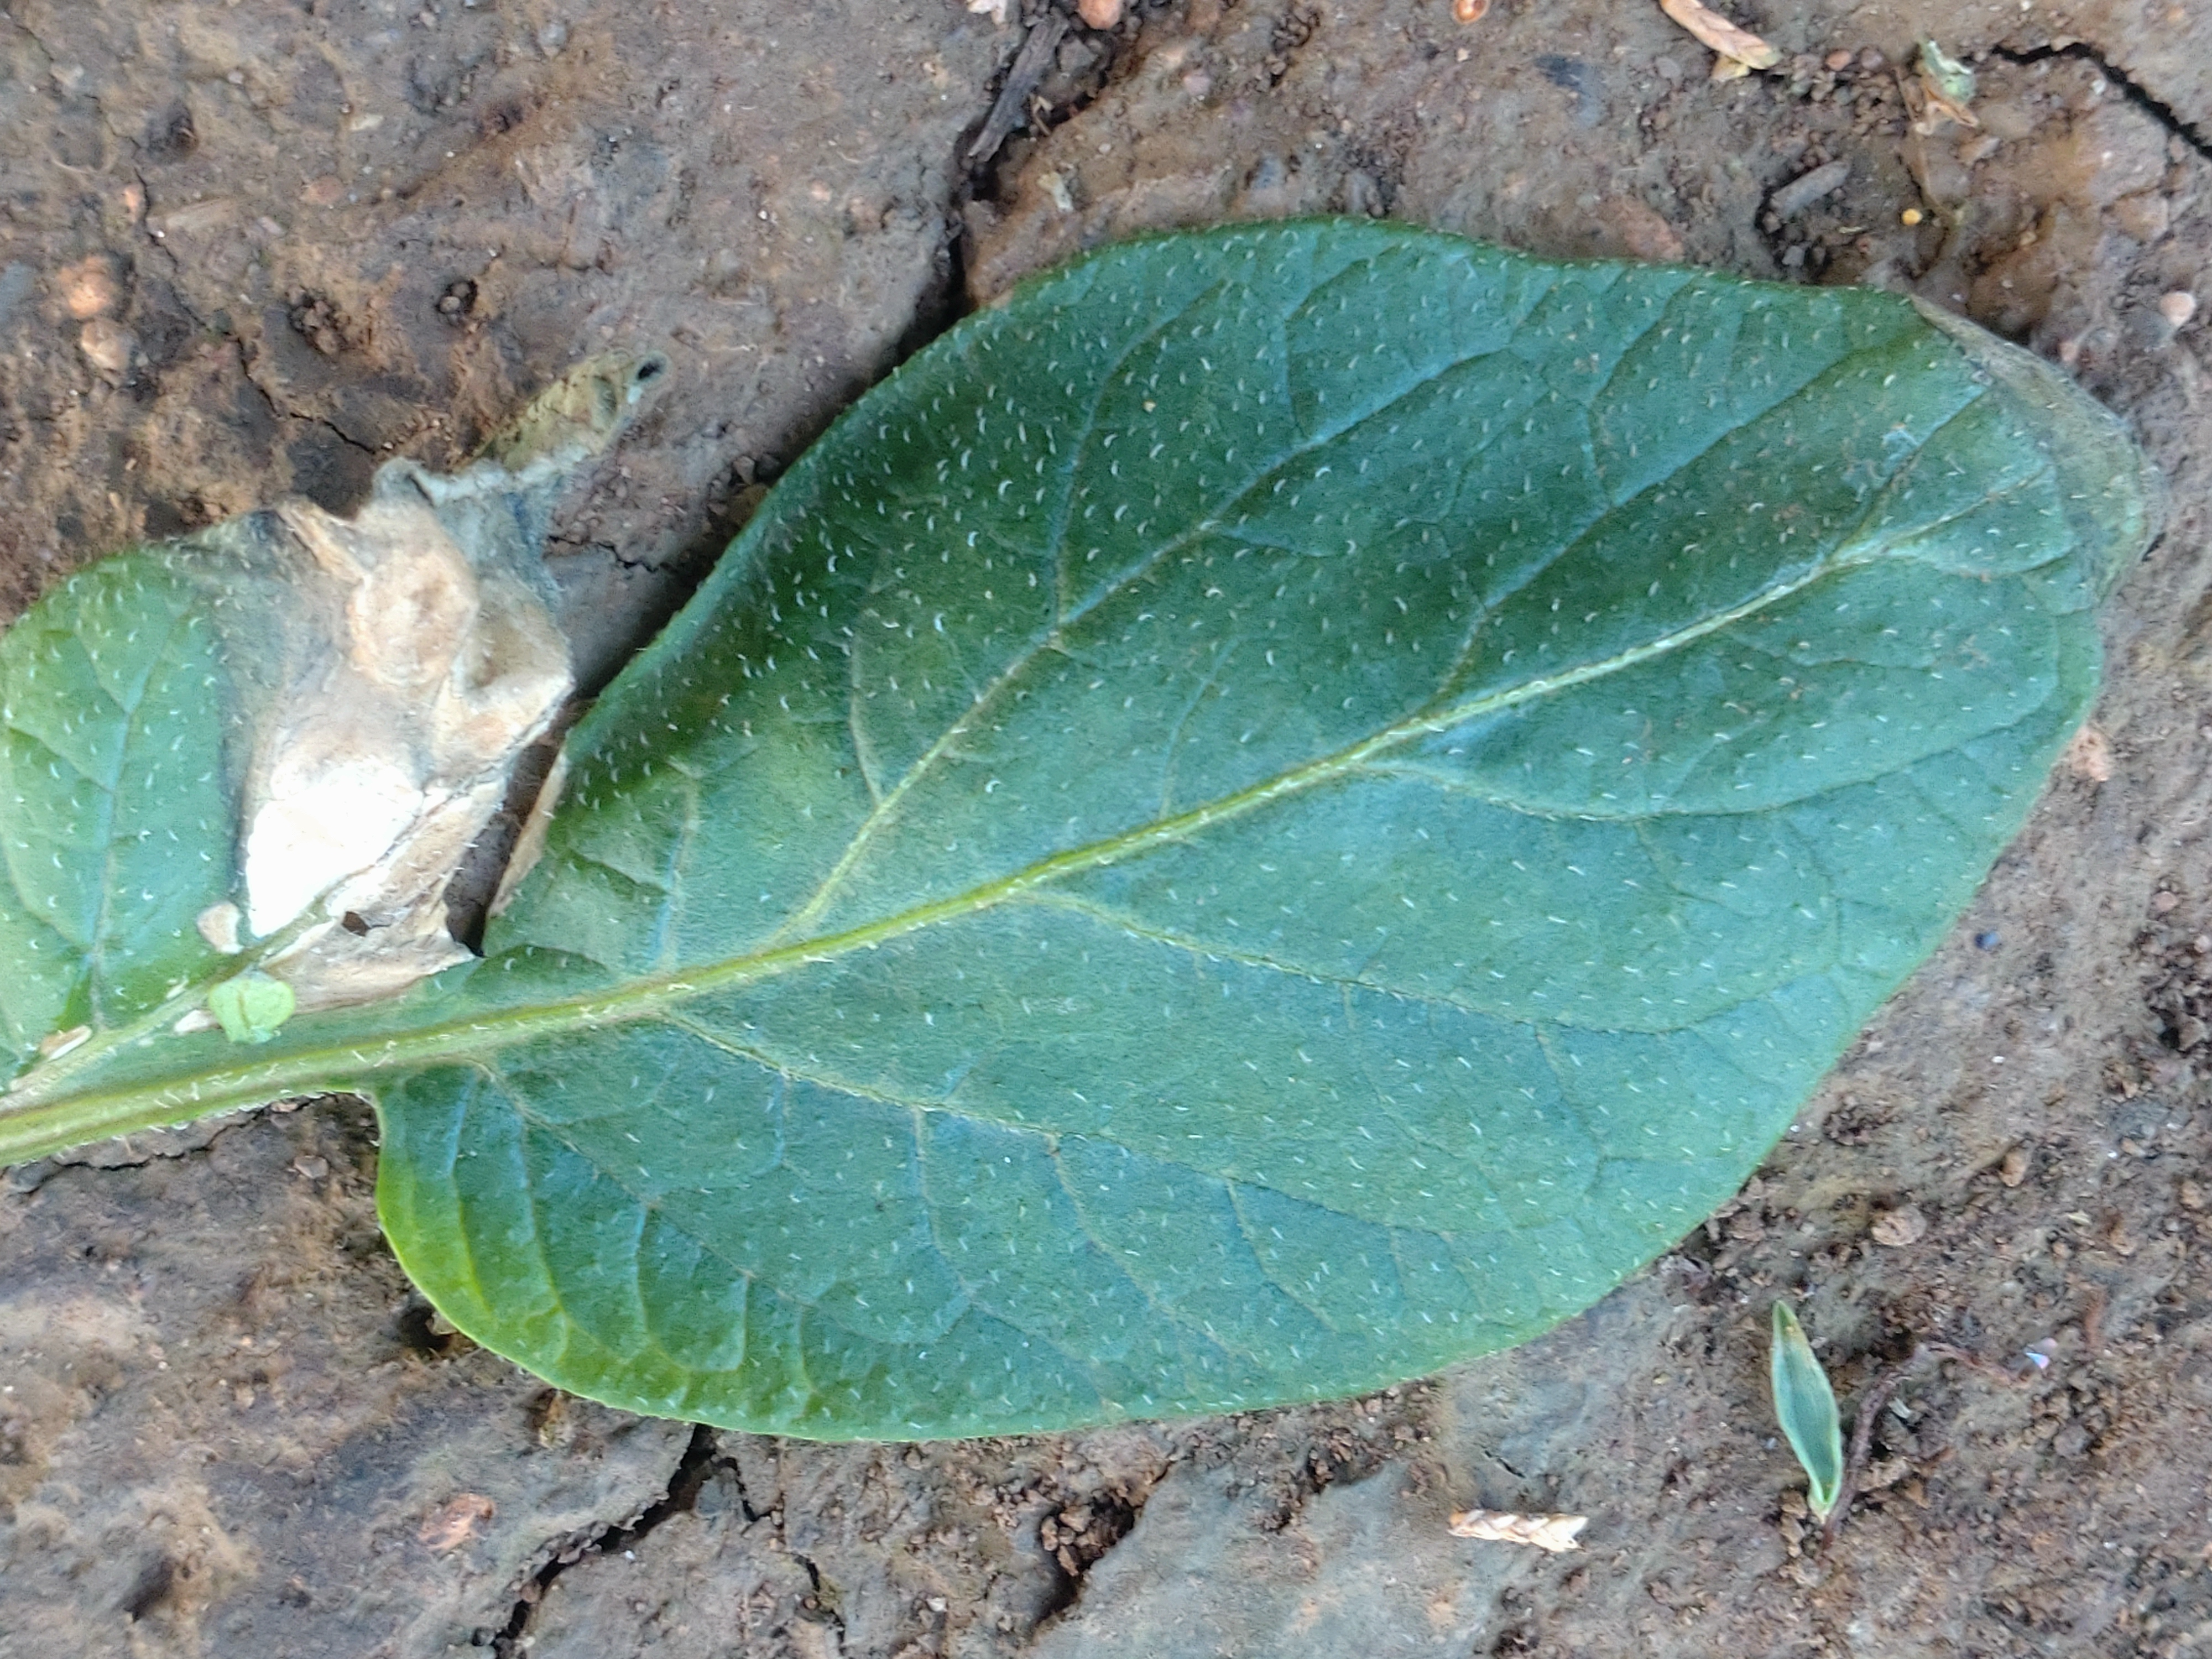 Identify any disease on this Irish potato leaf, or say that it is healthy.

early blight
